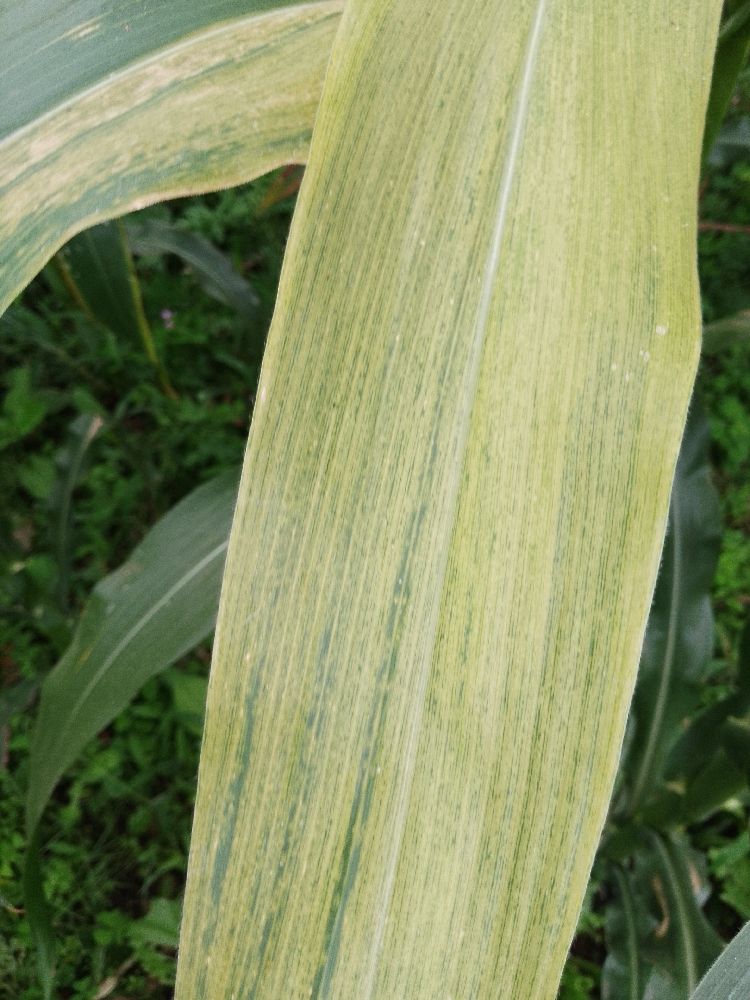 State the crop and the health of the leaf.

maize, maize lethal necrosis
